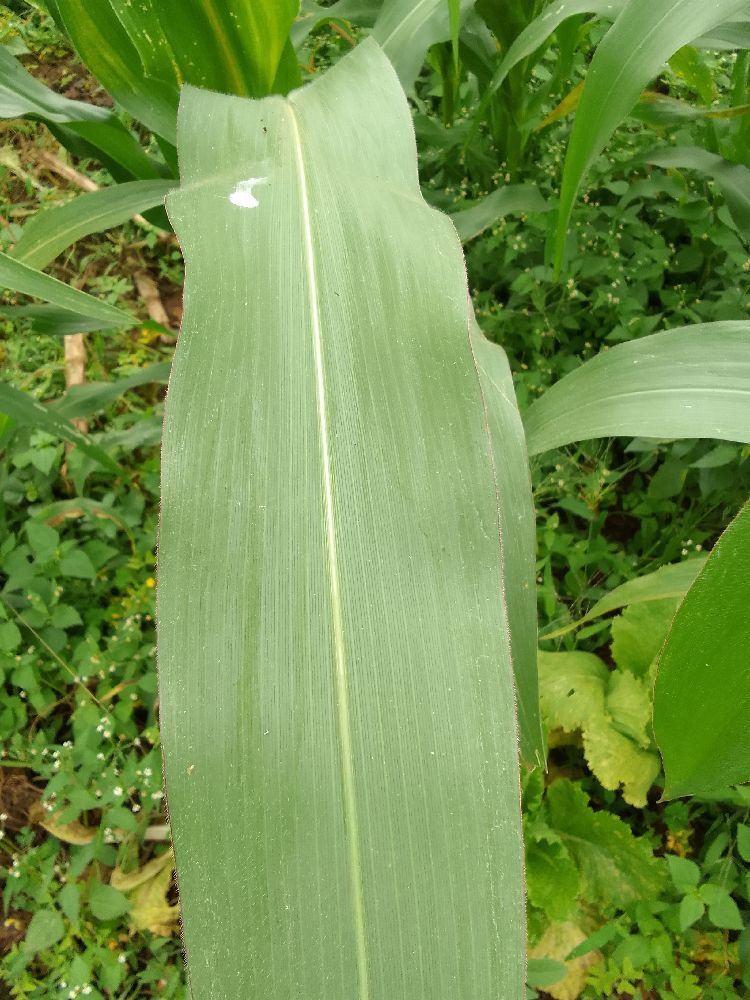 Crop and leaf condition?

maize, healthy
